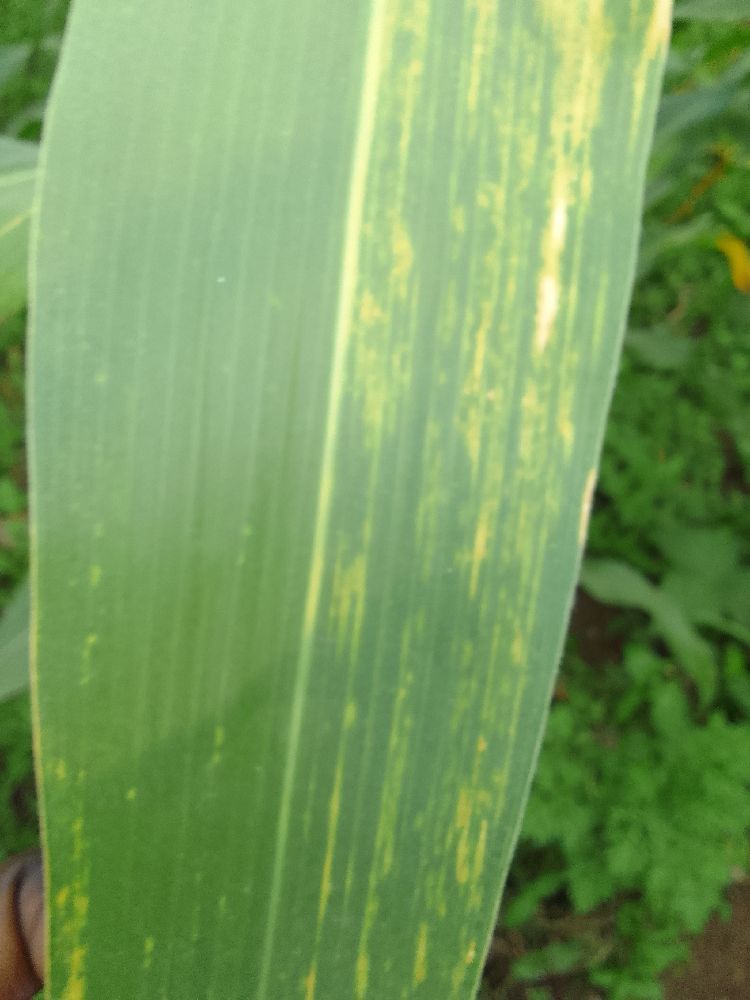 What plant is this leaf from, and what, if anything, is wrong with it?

maize, maize lethal necrosis
